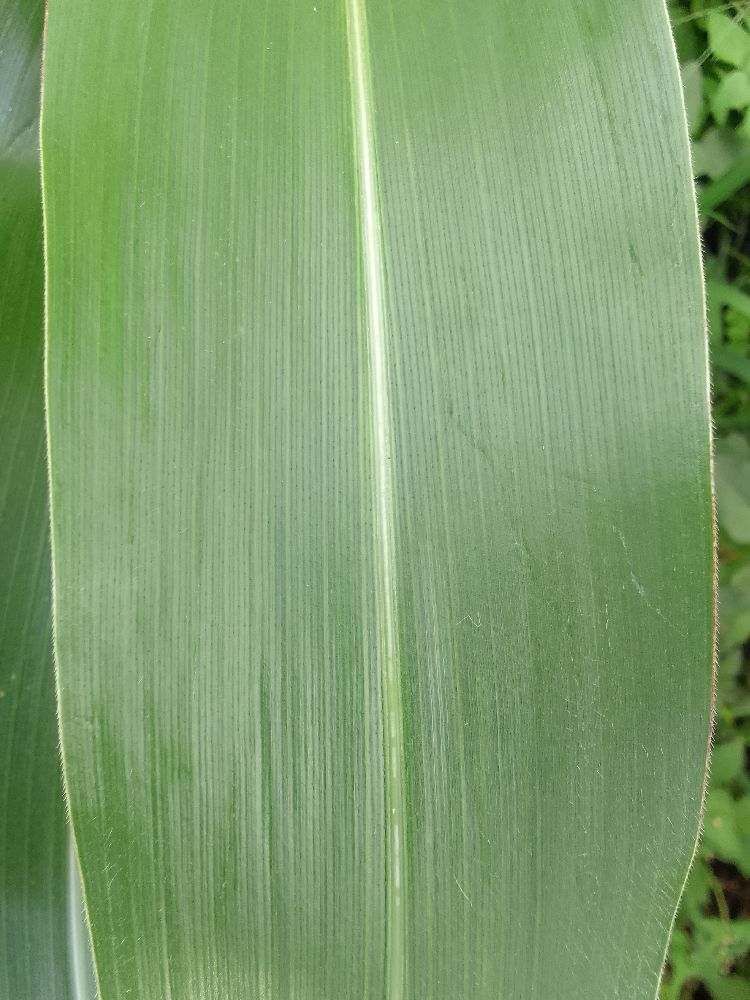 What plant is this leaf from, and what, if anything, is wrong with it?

maize, healthy
